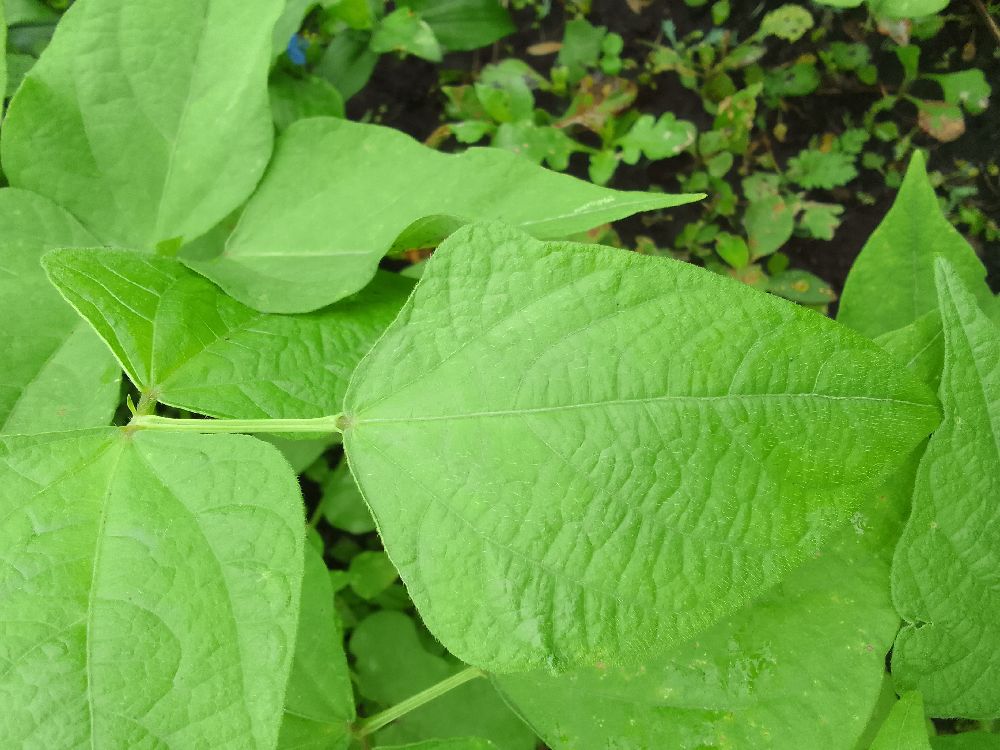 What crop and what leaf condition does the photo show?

common bean, healthy
